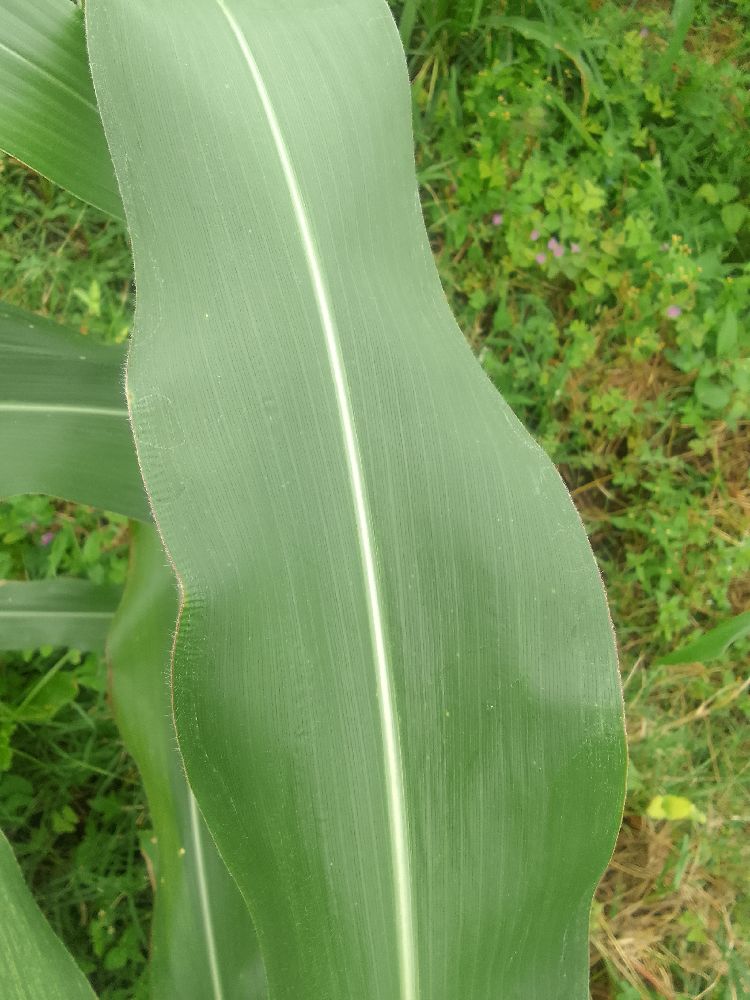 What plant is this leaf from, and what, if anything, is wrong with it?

maize, healthy
